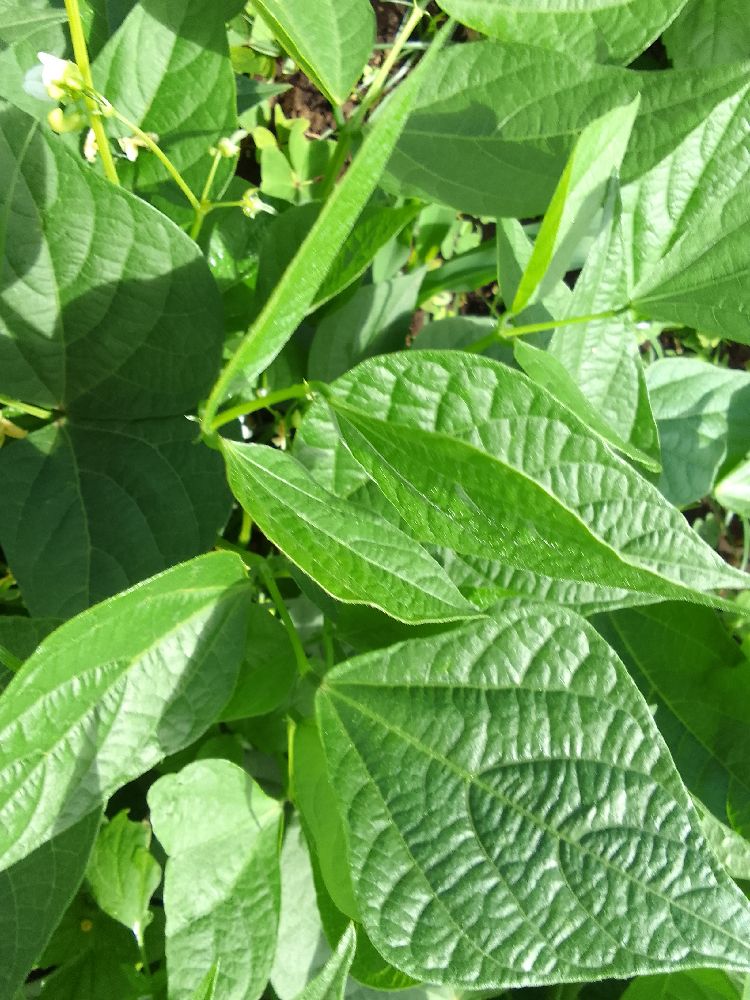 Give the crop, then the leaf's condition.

common bean, healthy
